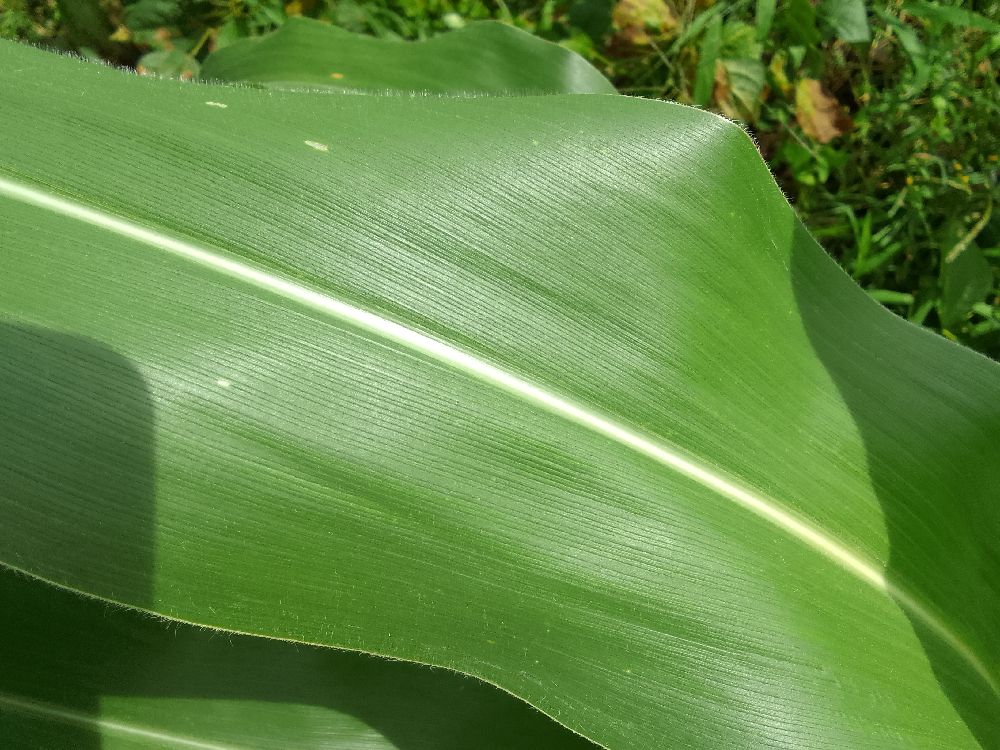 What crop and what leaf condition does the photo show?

maize, healthy
